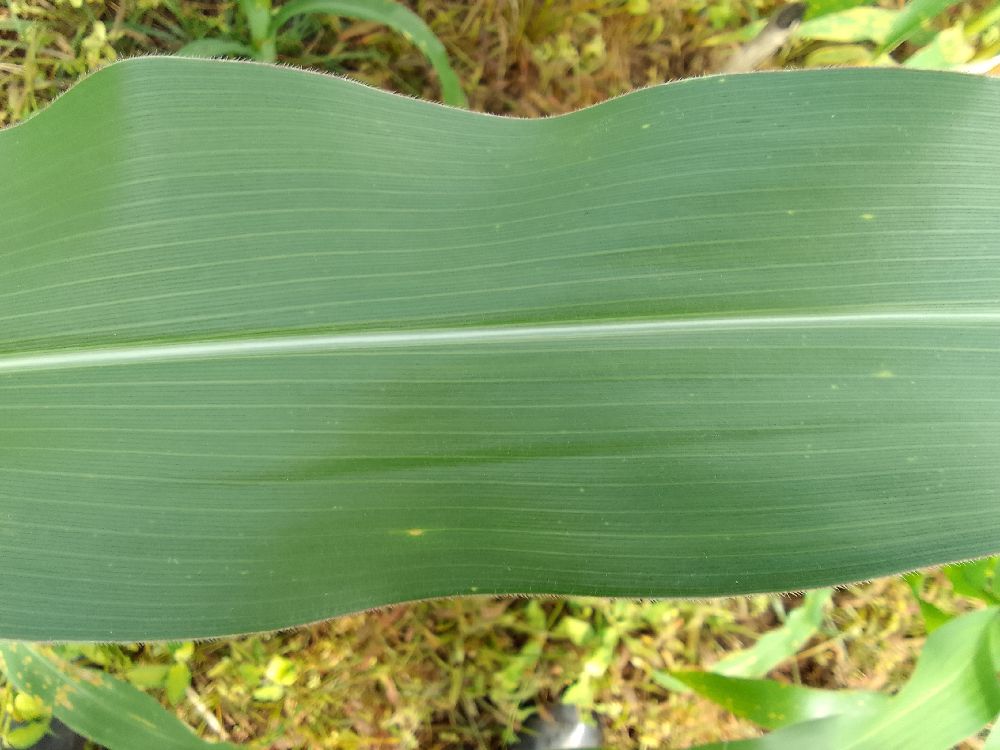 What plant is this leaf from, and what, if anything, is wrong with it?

maize, healthy
